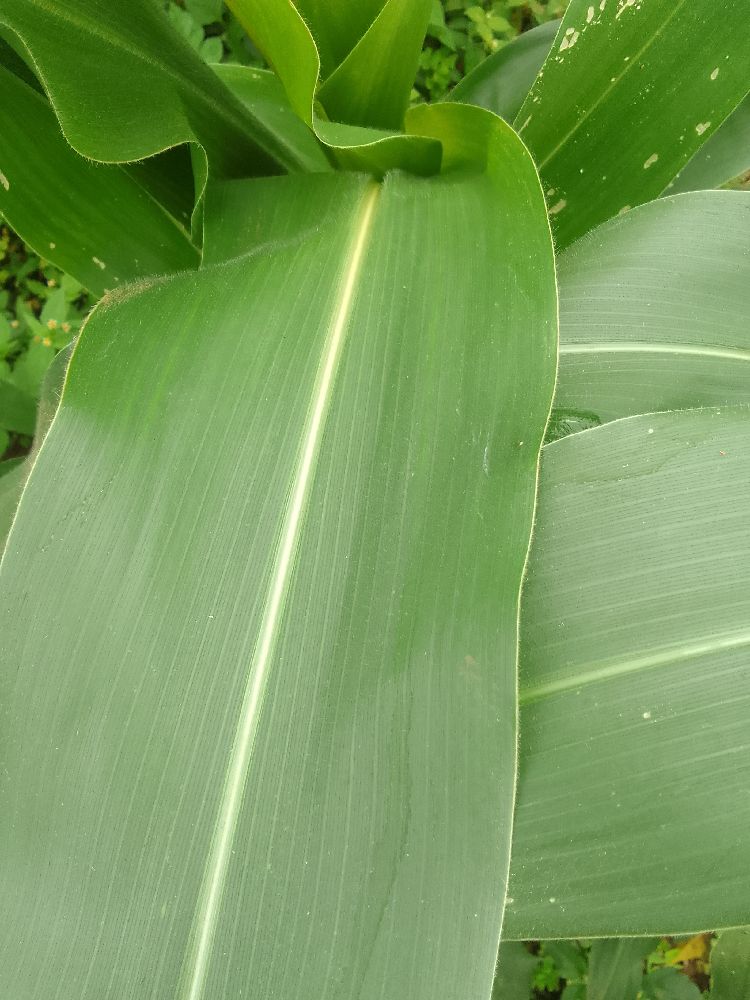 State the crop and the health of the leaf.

maize, healthy
